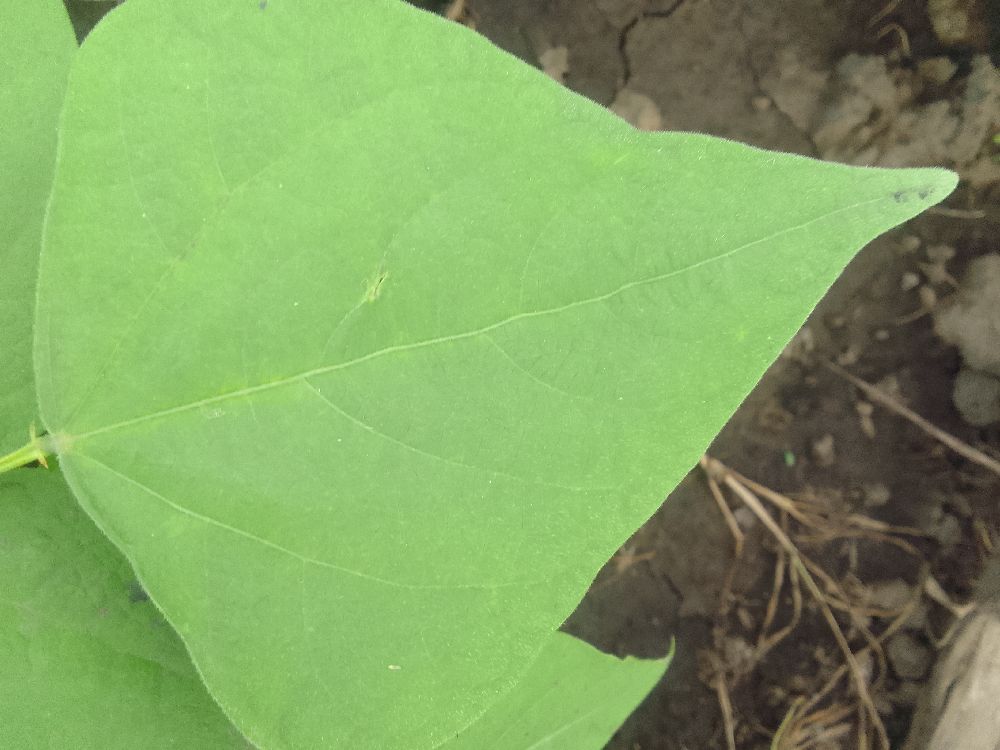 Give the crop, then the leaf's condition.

common bean, healthy
